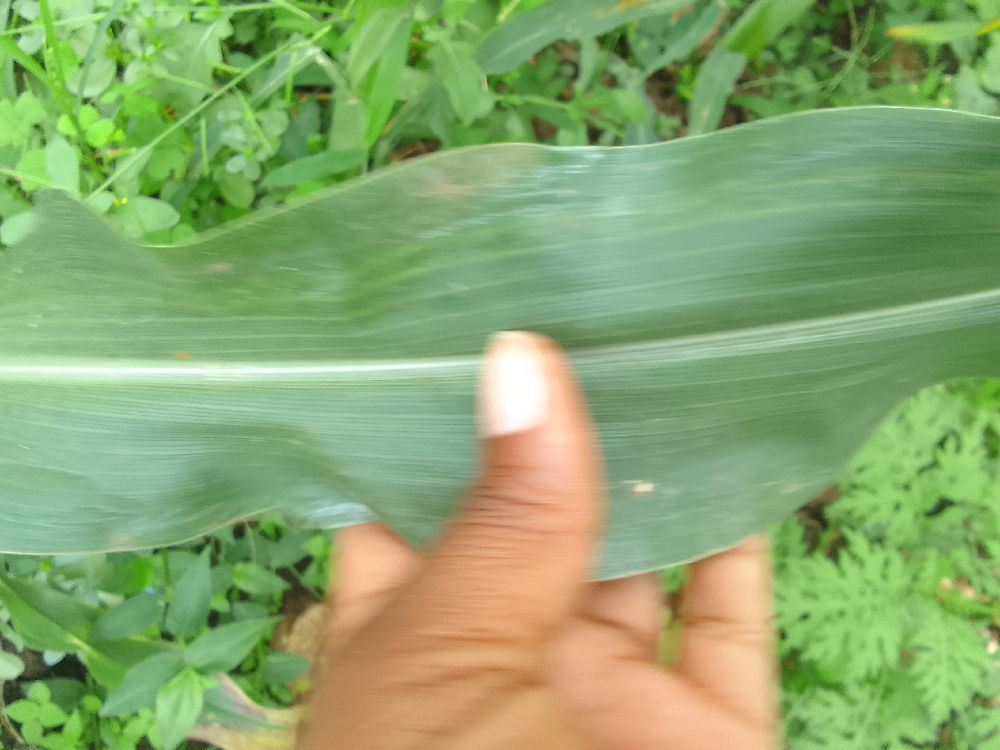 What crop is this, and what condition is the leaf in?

maize, healthy
